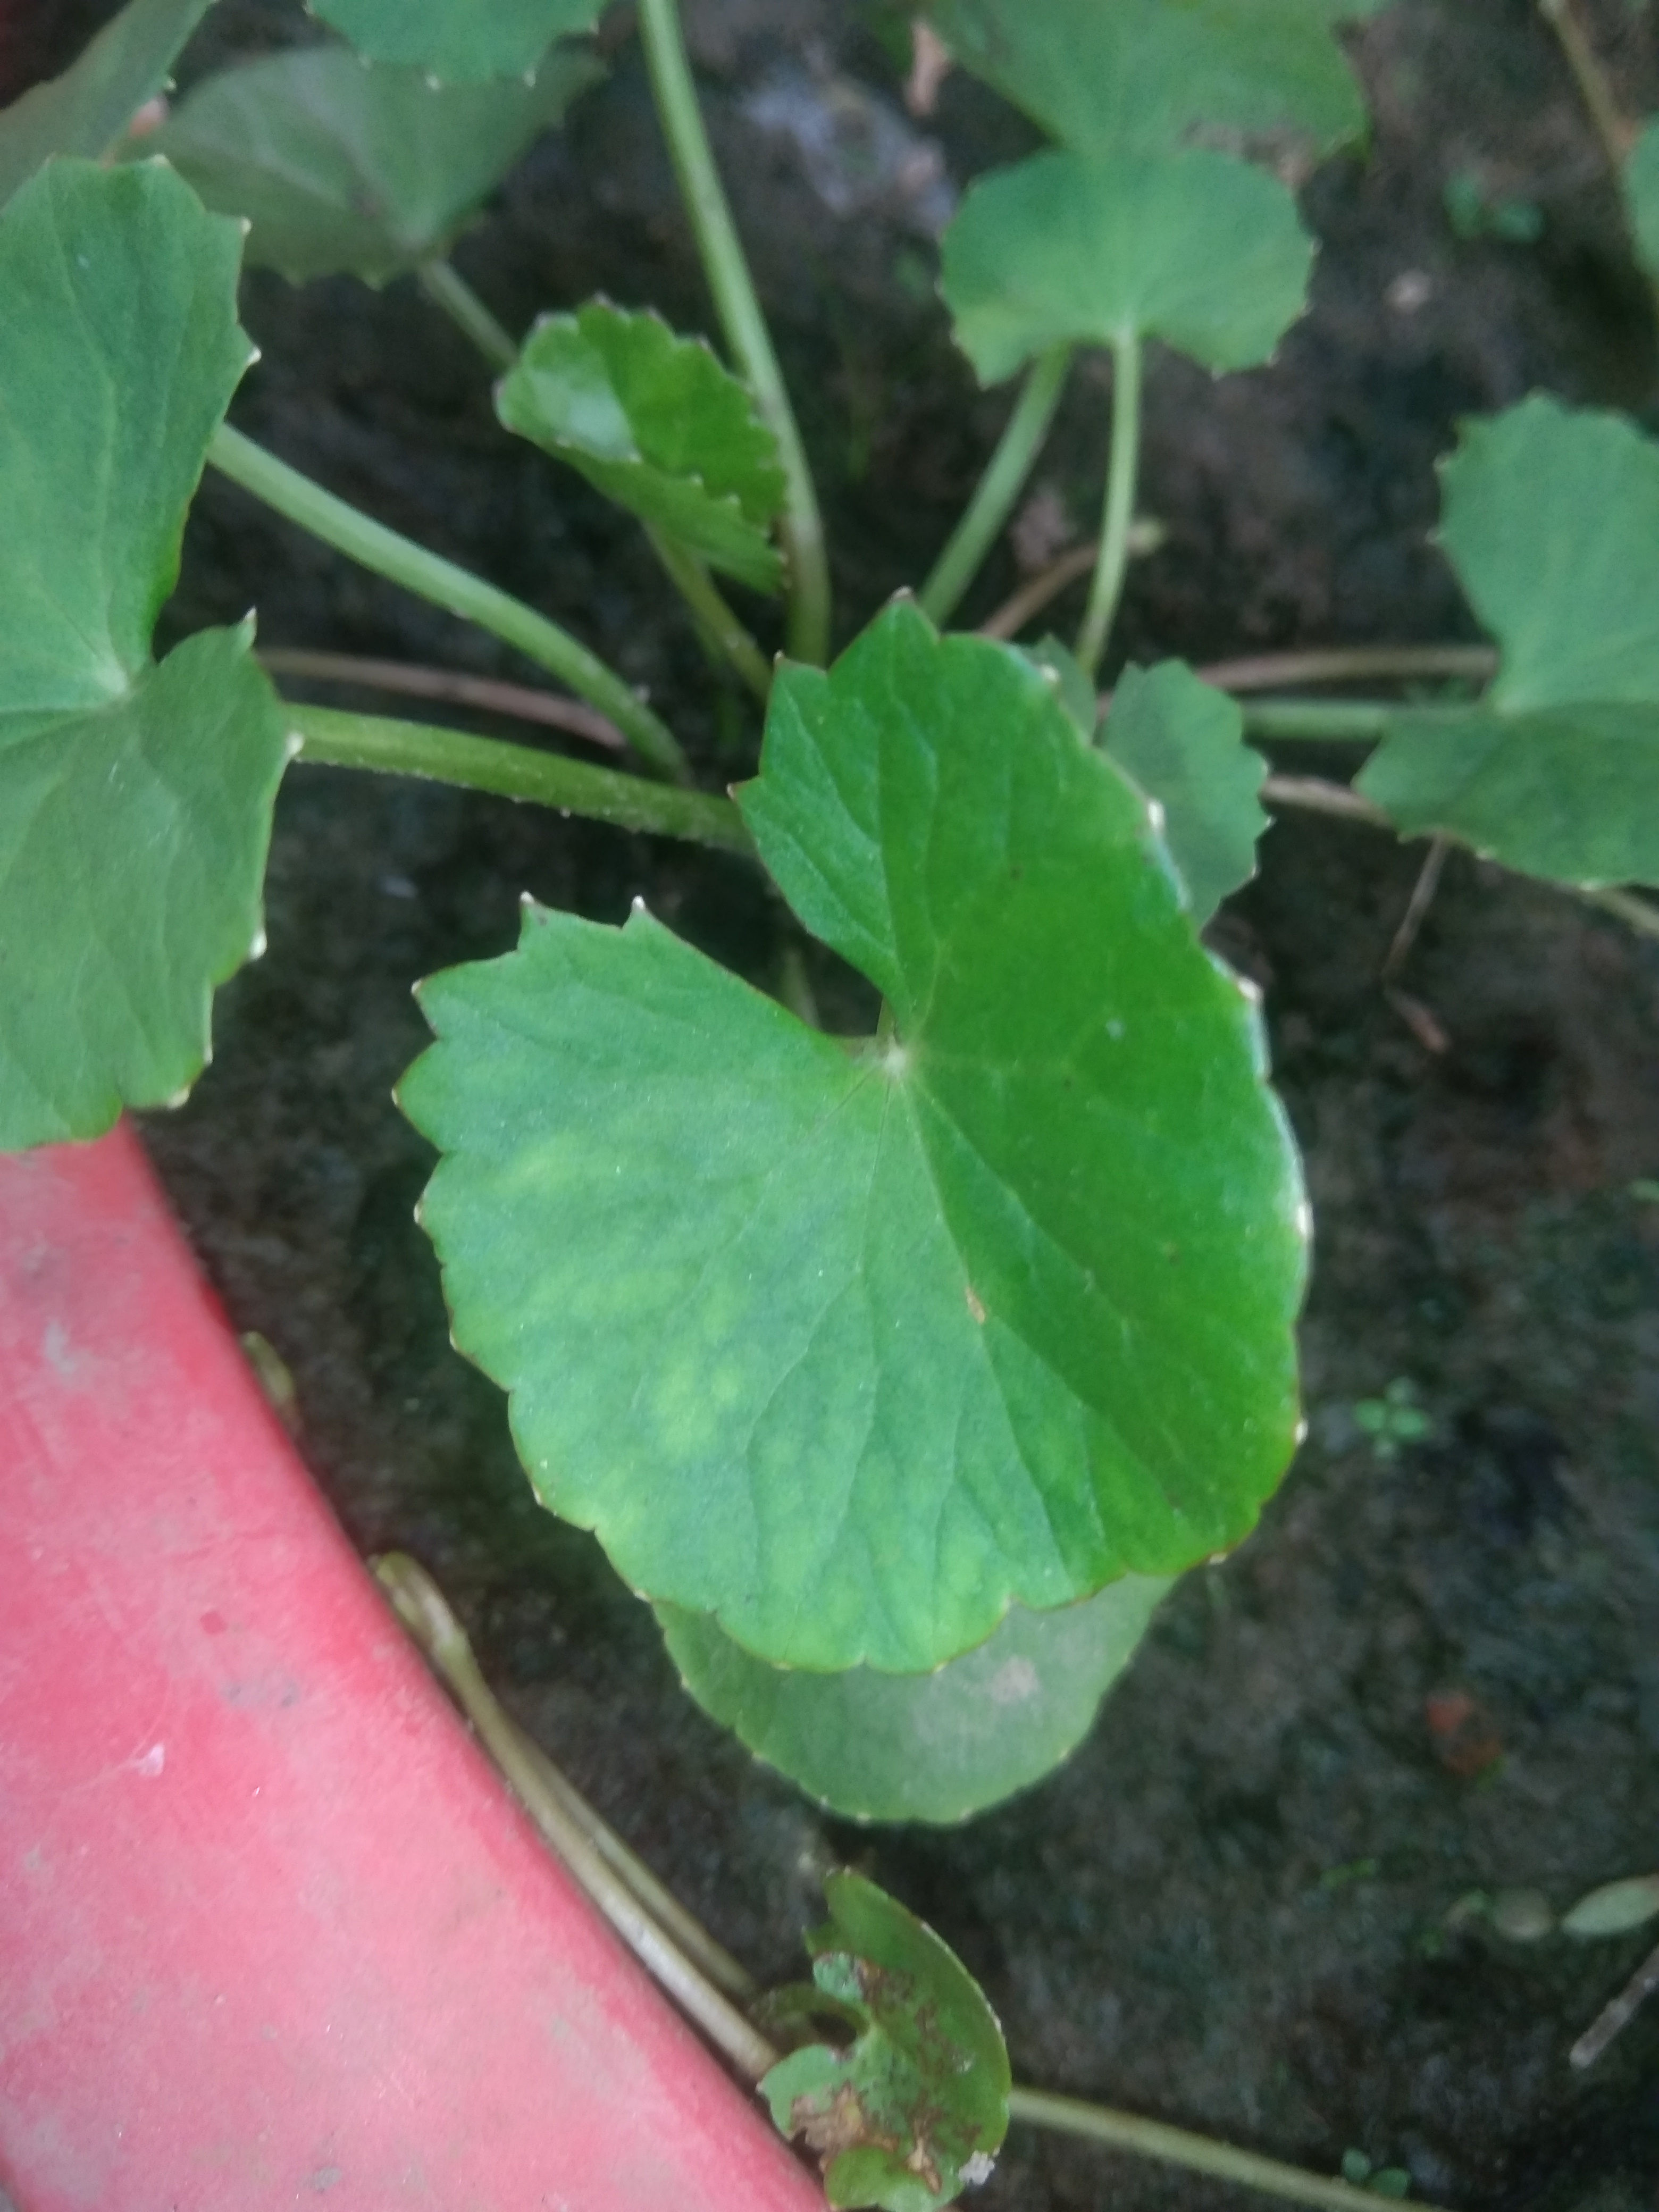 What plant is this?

thankuni
